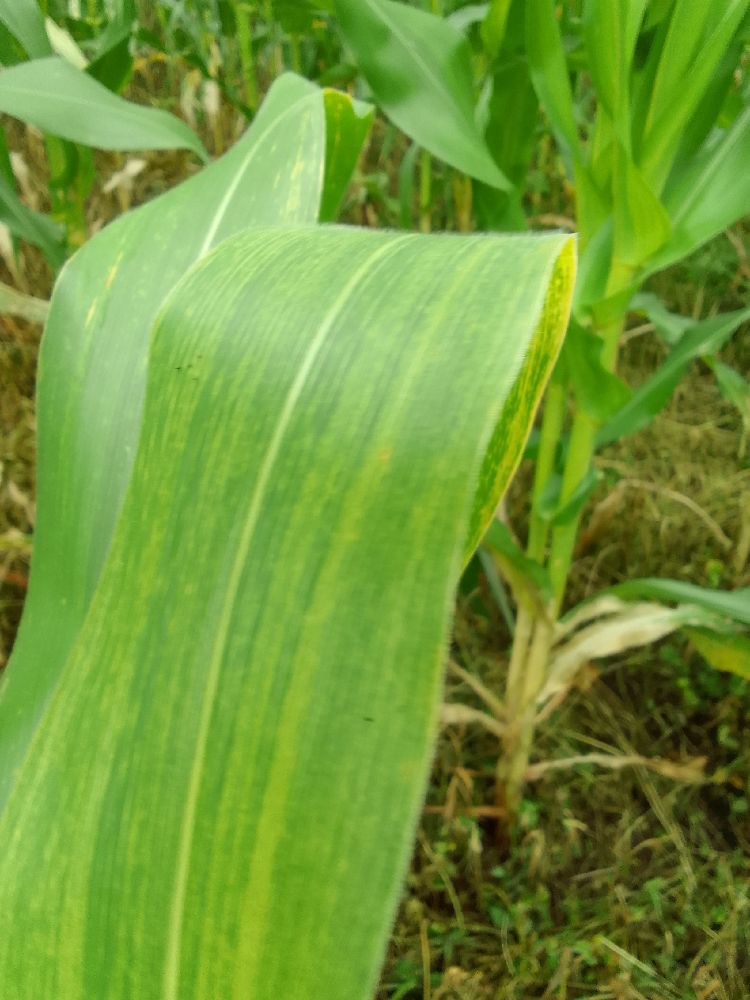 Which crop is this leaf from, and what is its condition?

maize, maize lethal necrosis
